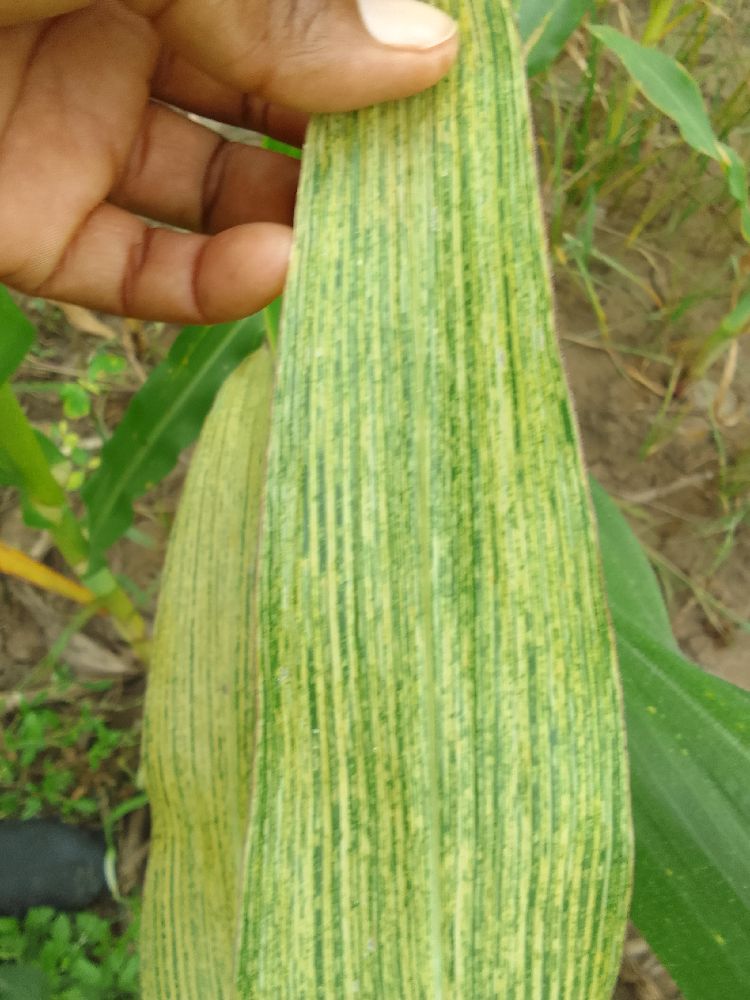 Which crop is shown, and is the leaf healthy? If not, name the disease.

maize, maize streak virus
